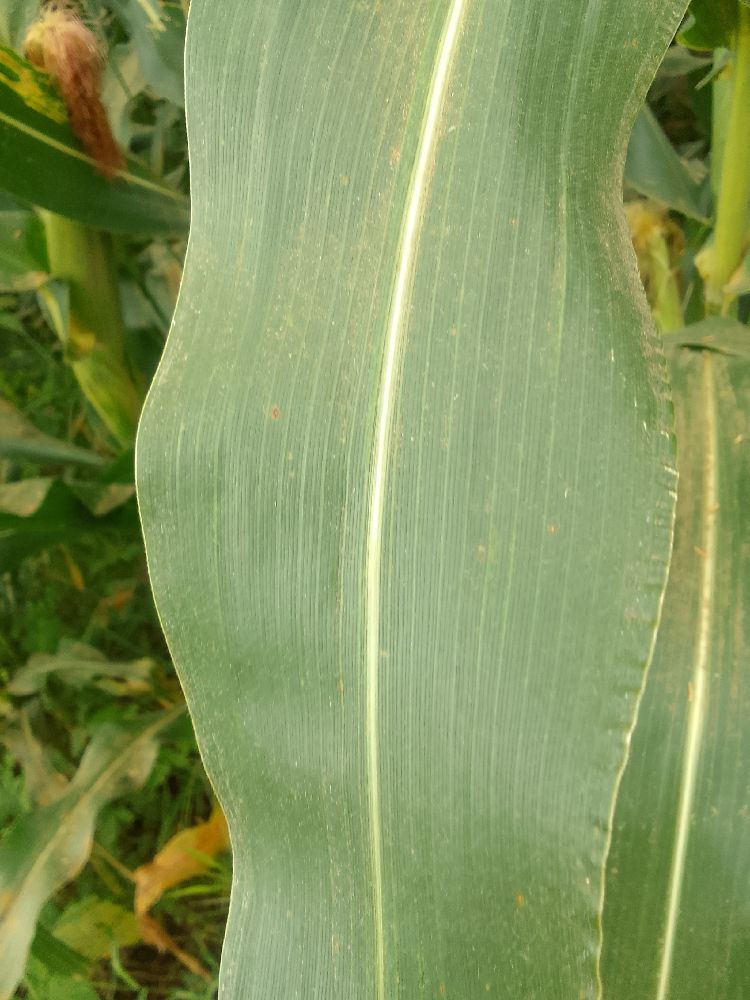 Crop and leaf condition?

maize, healthy
